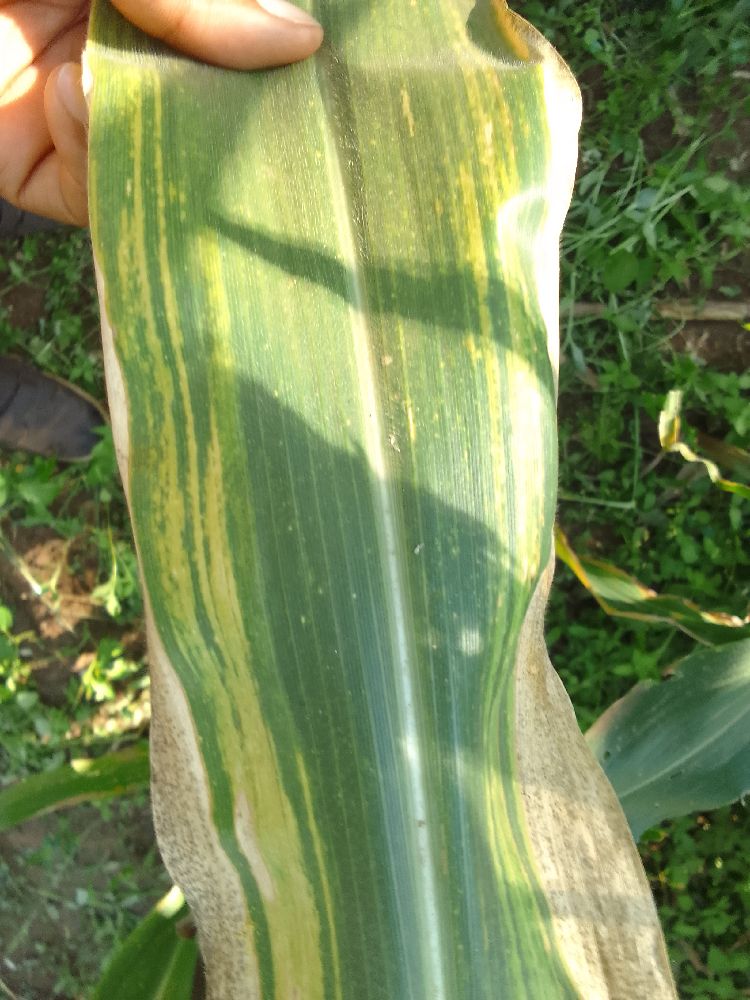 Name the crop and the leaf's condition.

maize, maize lethal necrosis
